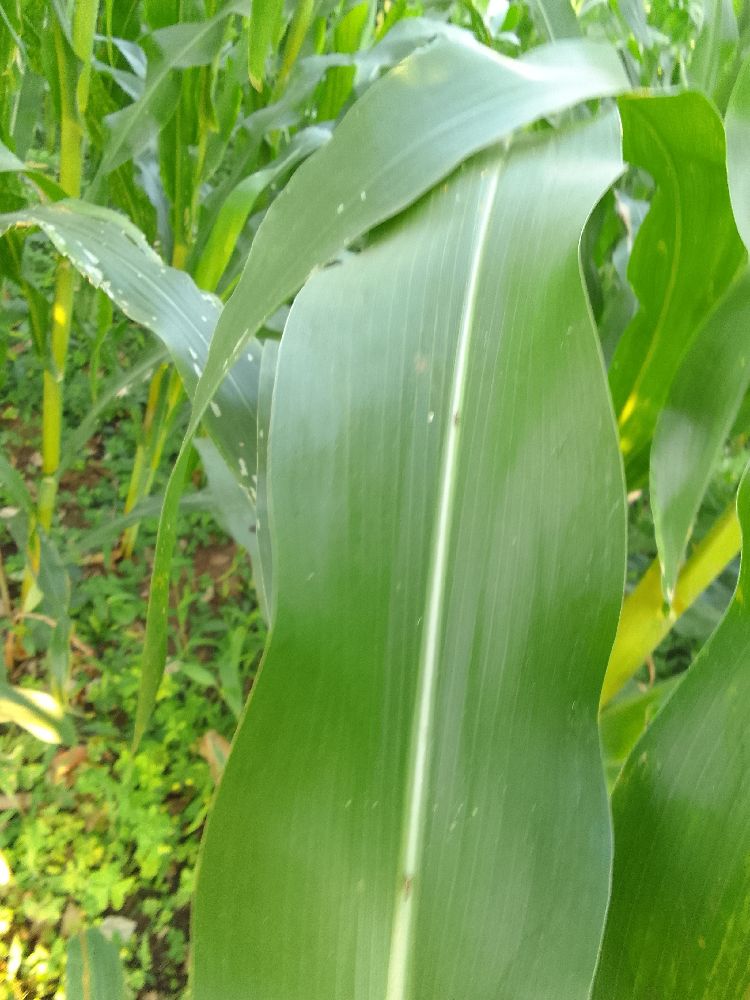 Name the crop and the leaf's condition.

maize, healthy
